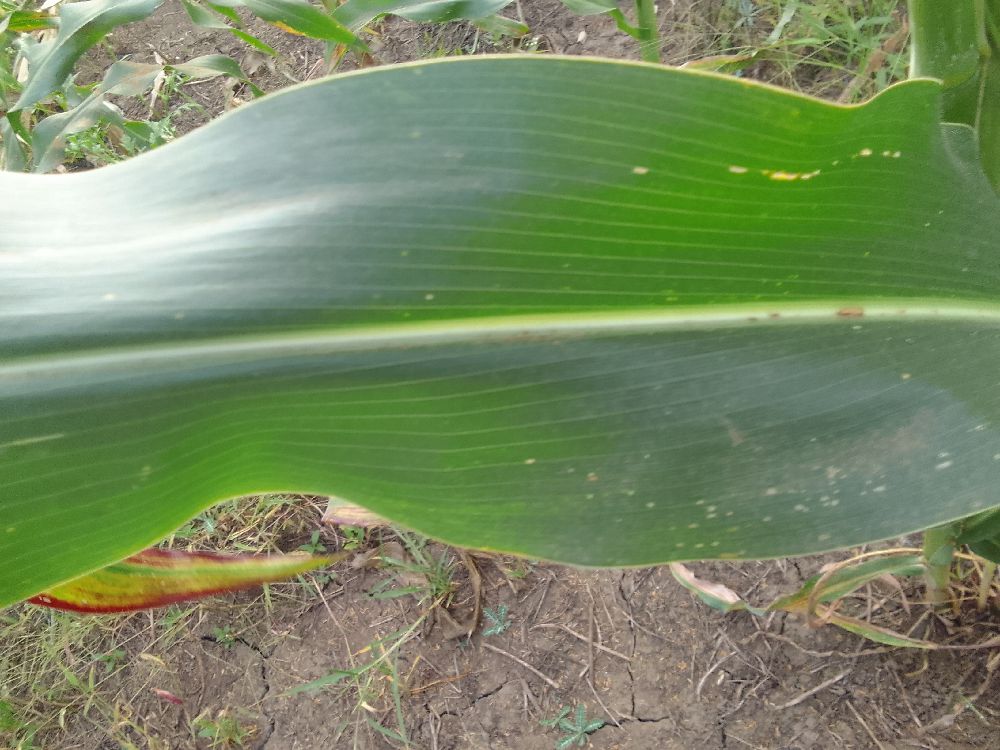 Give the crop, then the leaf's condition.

maize, healthy
